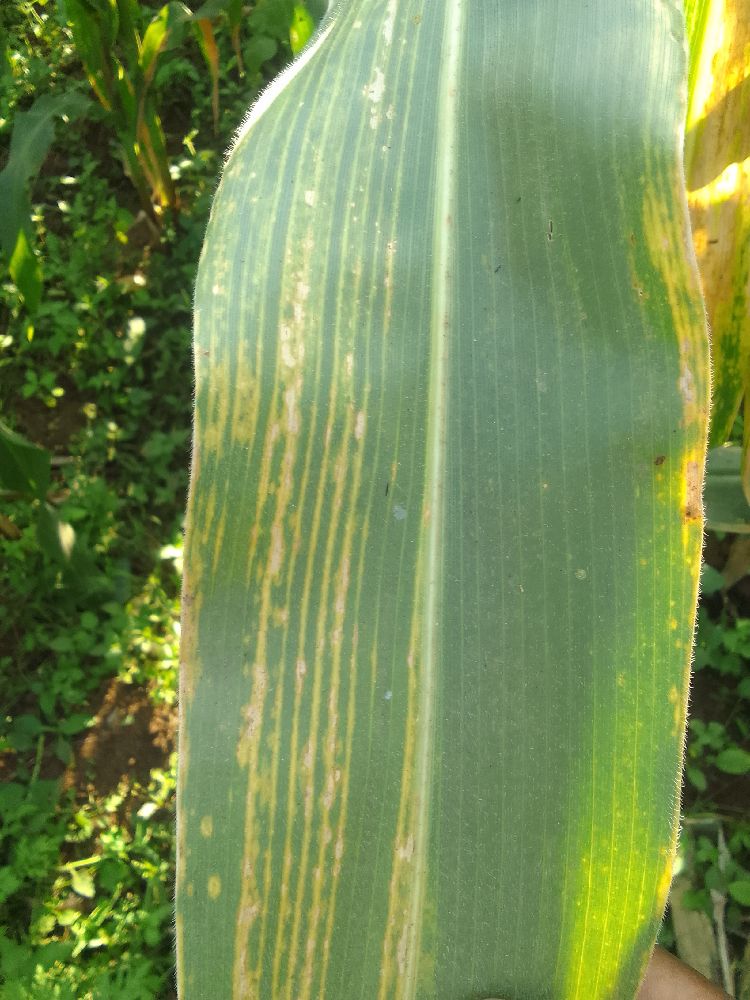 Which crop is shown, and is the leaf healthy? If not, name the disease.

maize, maize lethal necrosis
